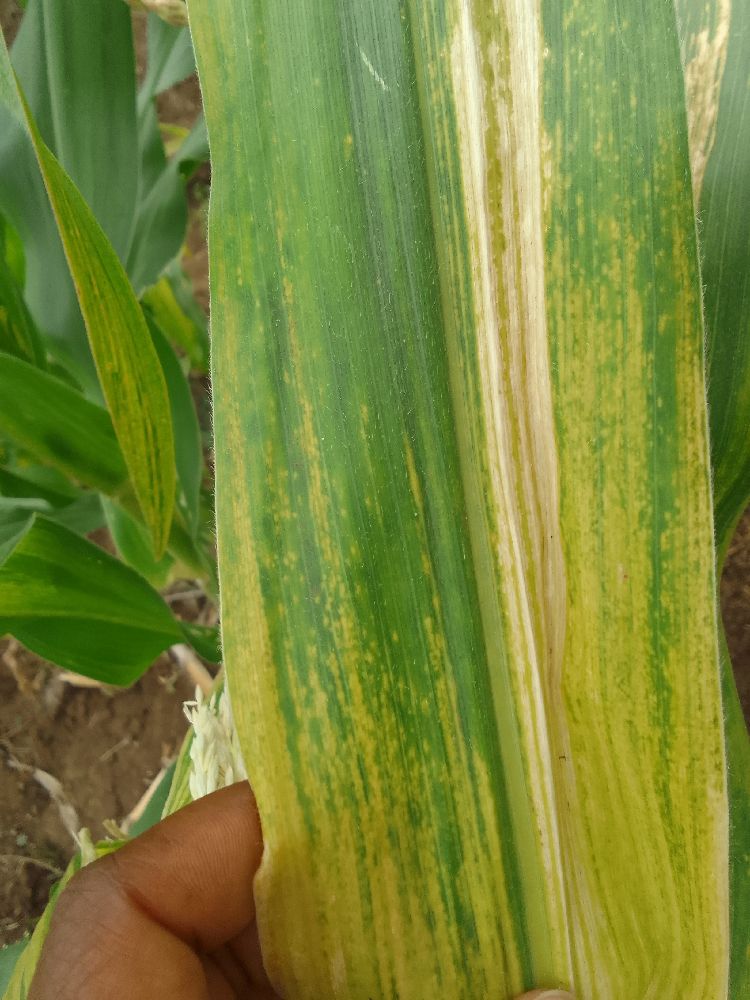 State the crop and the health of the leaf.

maize, maize lethal necrosis
